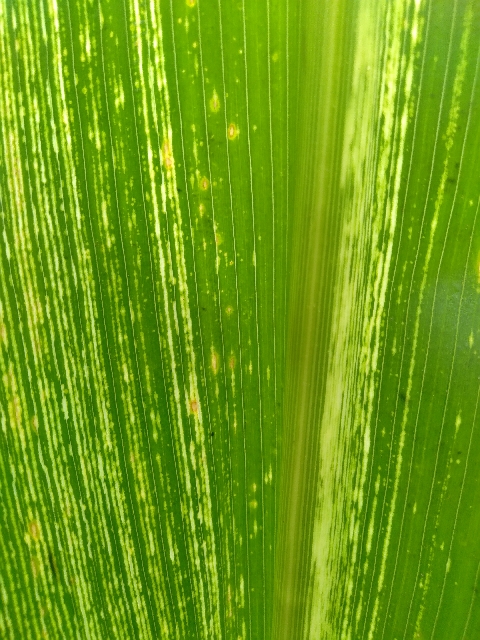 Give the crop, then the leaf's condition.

maize, maize streak virus
